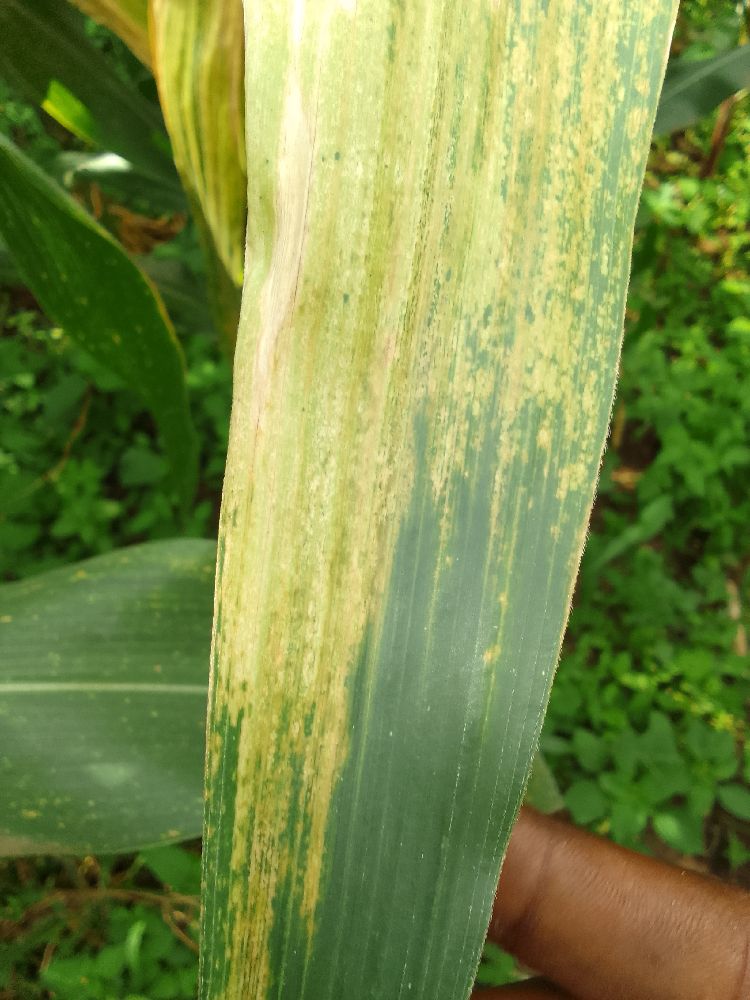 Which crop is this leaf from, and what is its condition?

maize, maize lethal necrosis
